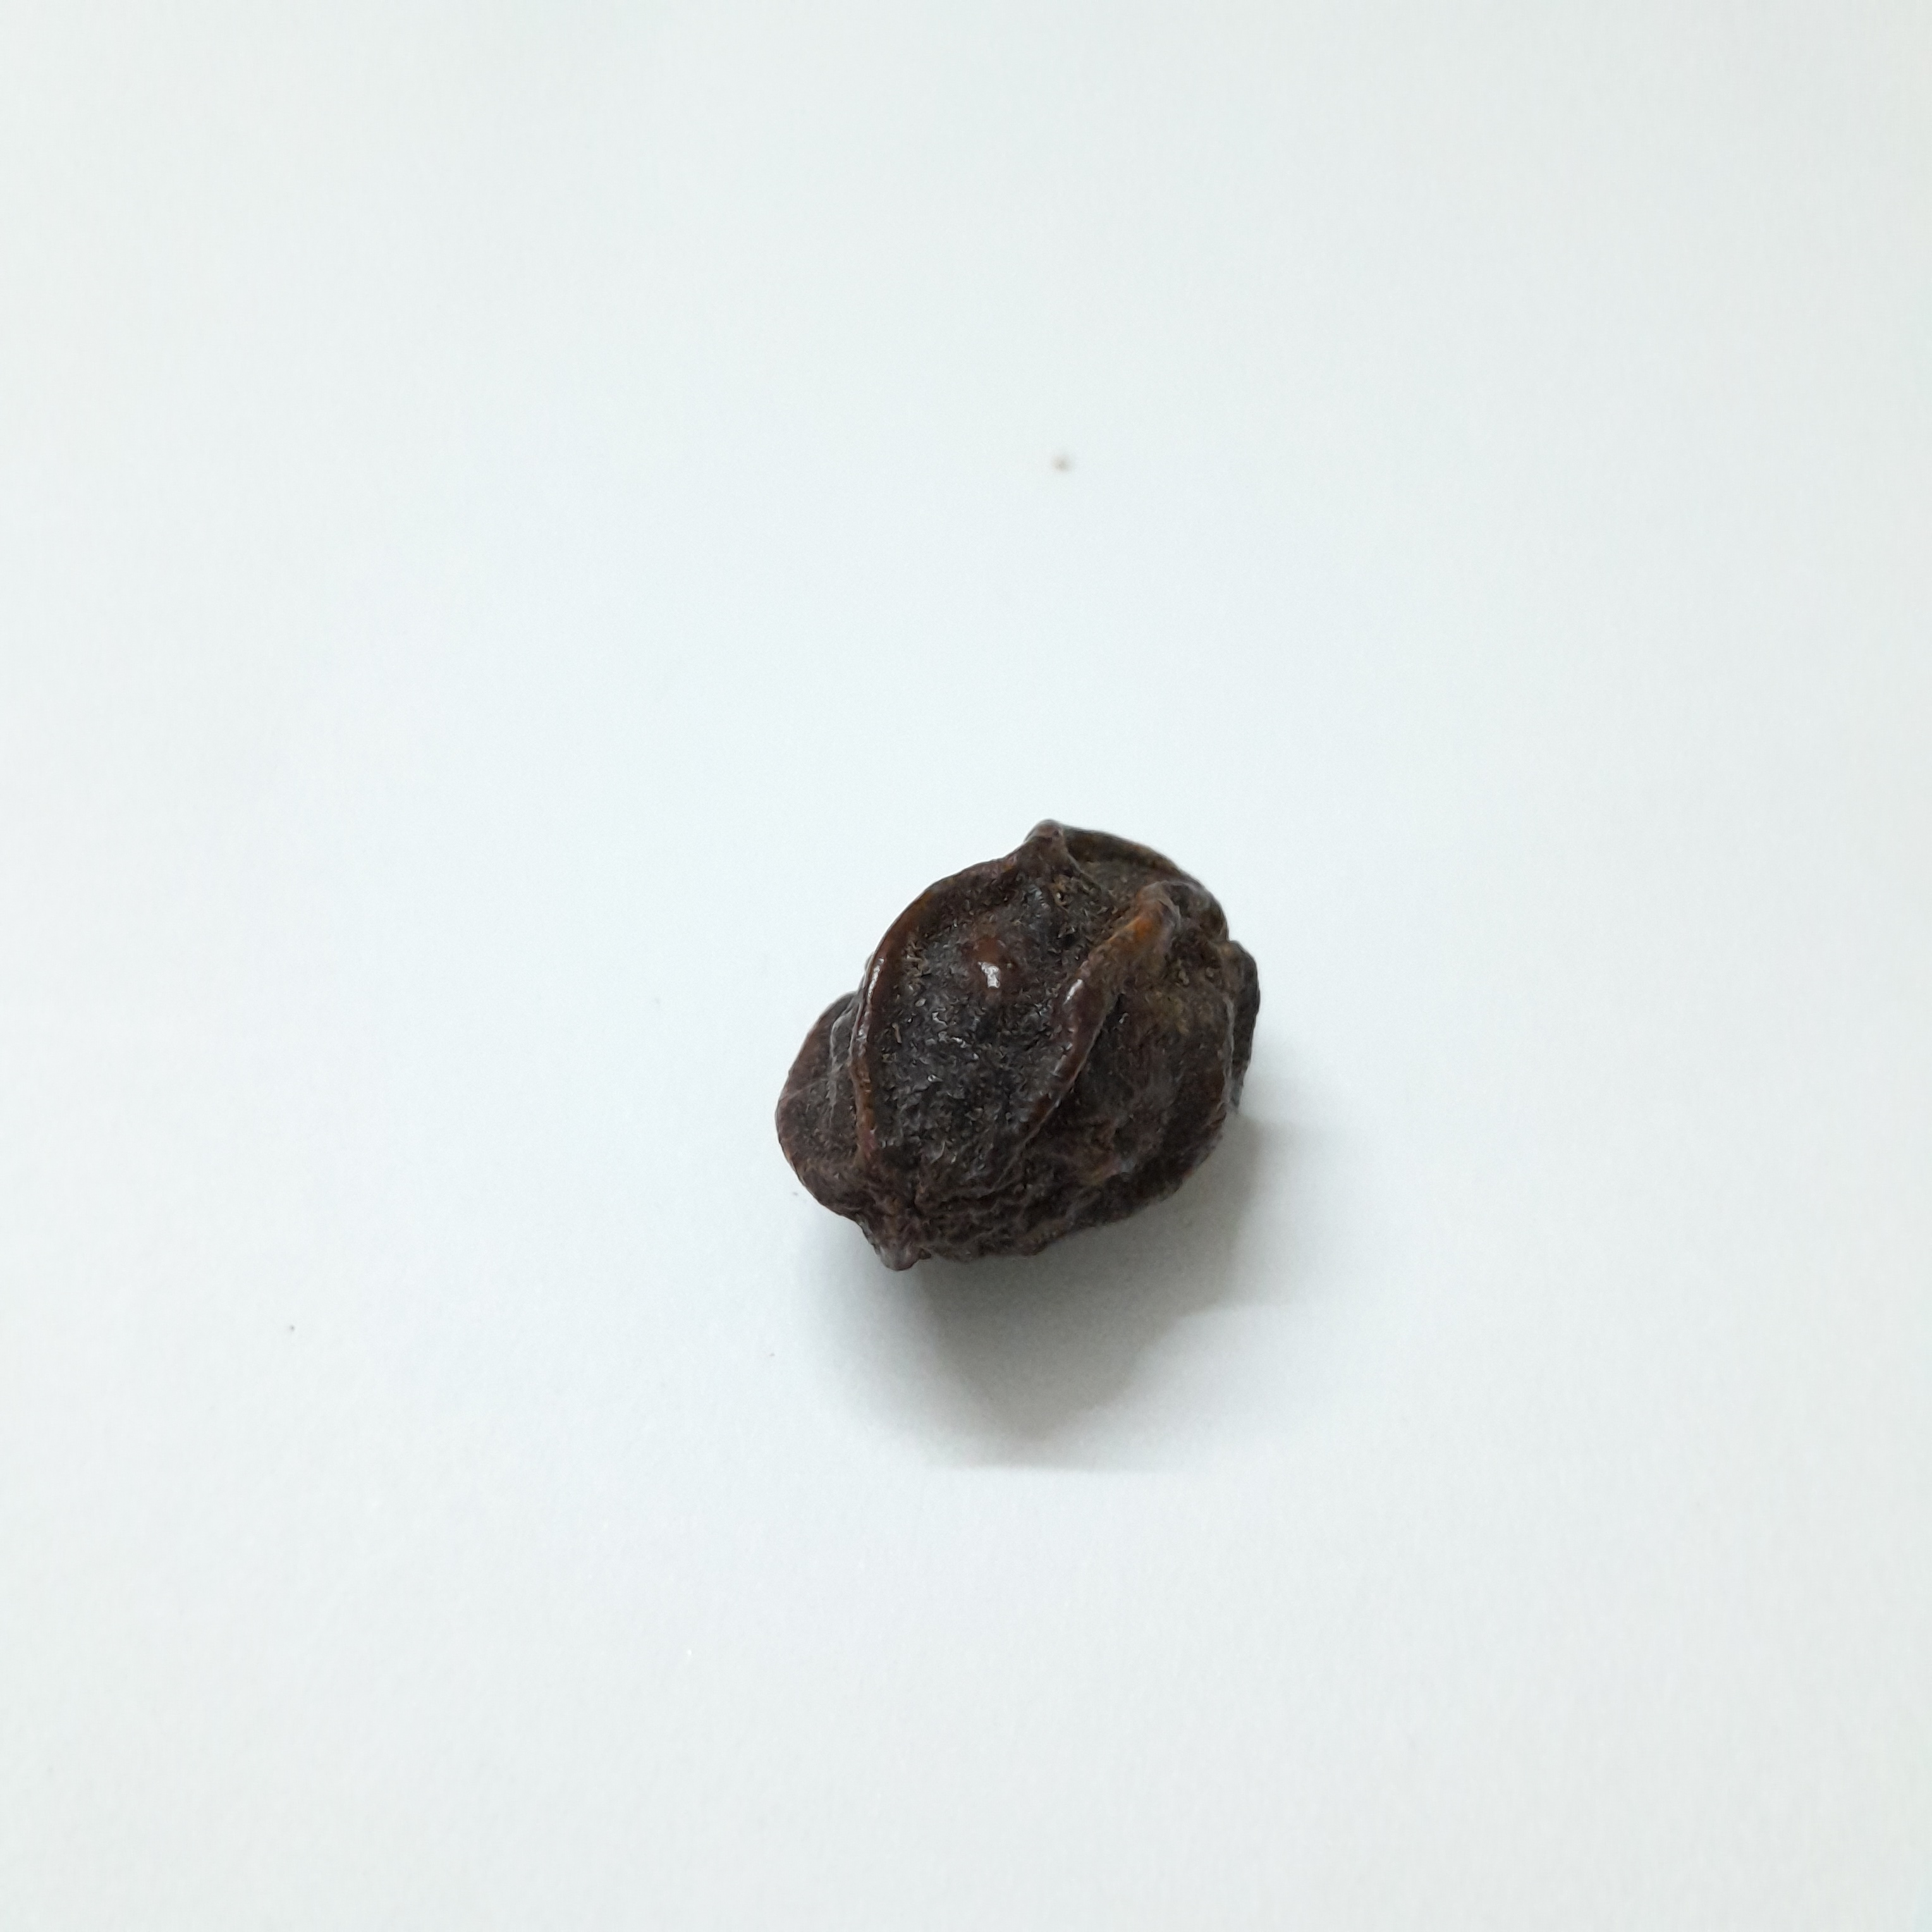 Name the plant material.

kadukharik
